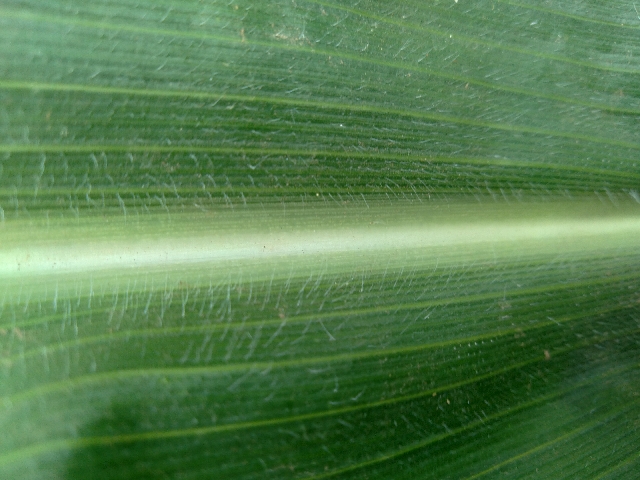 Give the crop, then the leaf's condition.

maize, healthy
